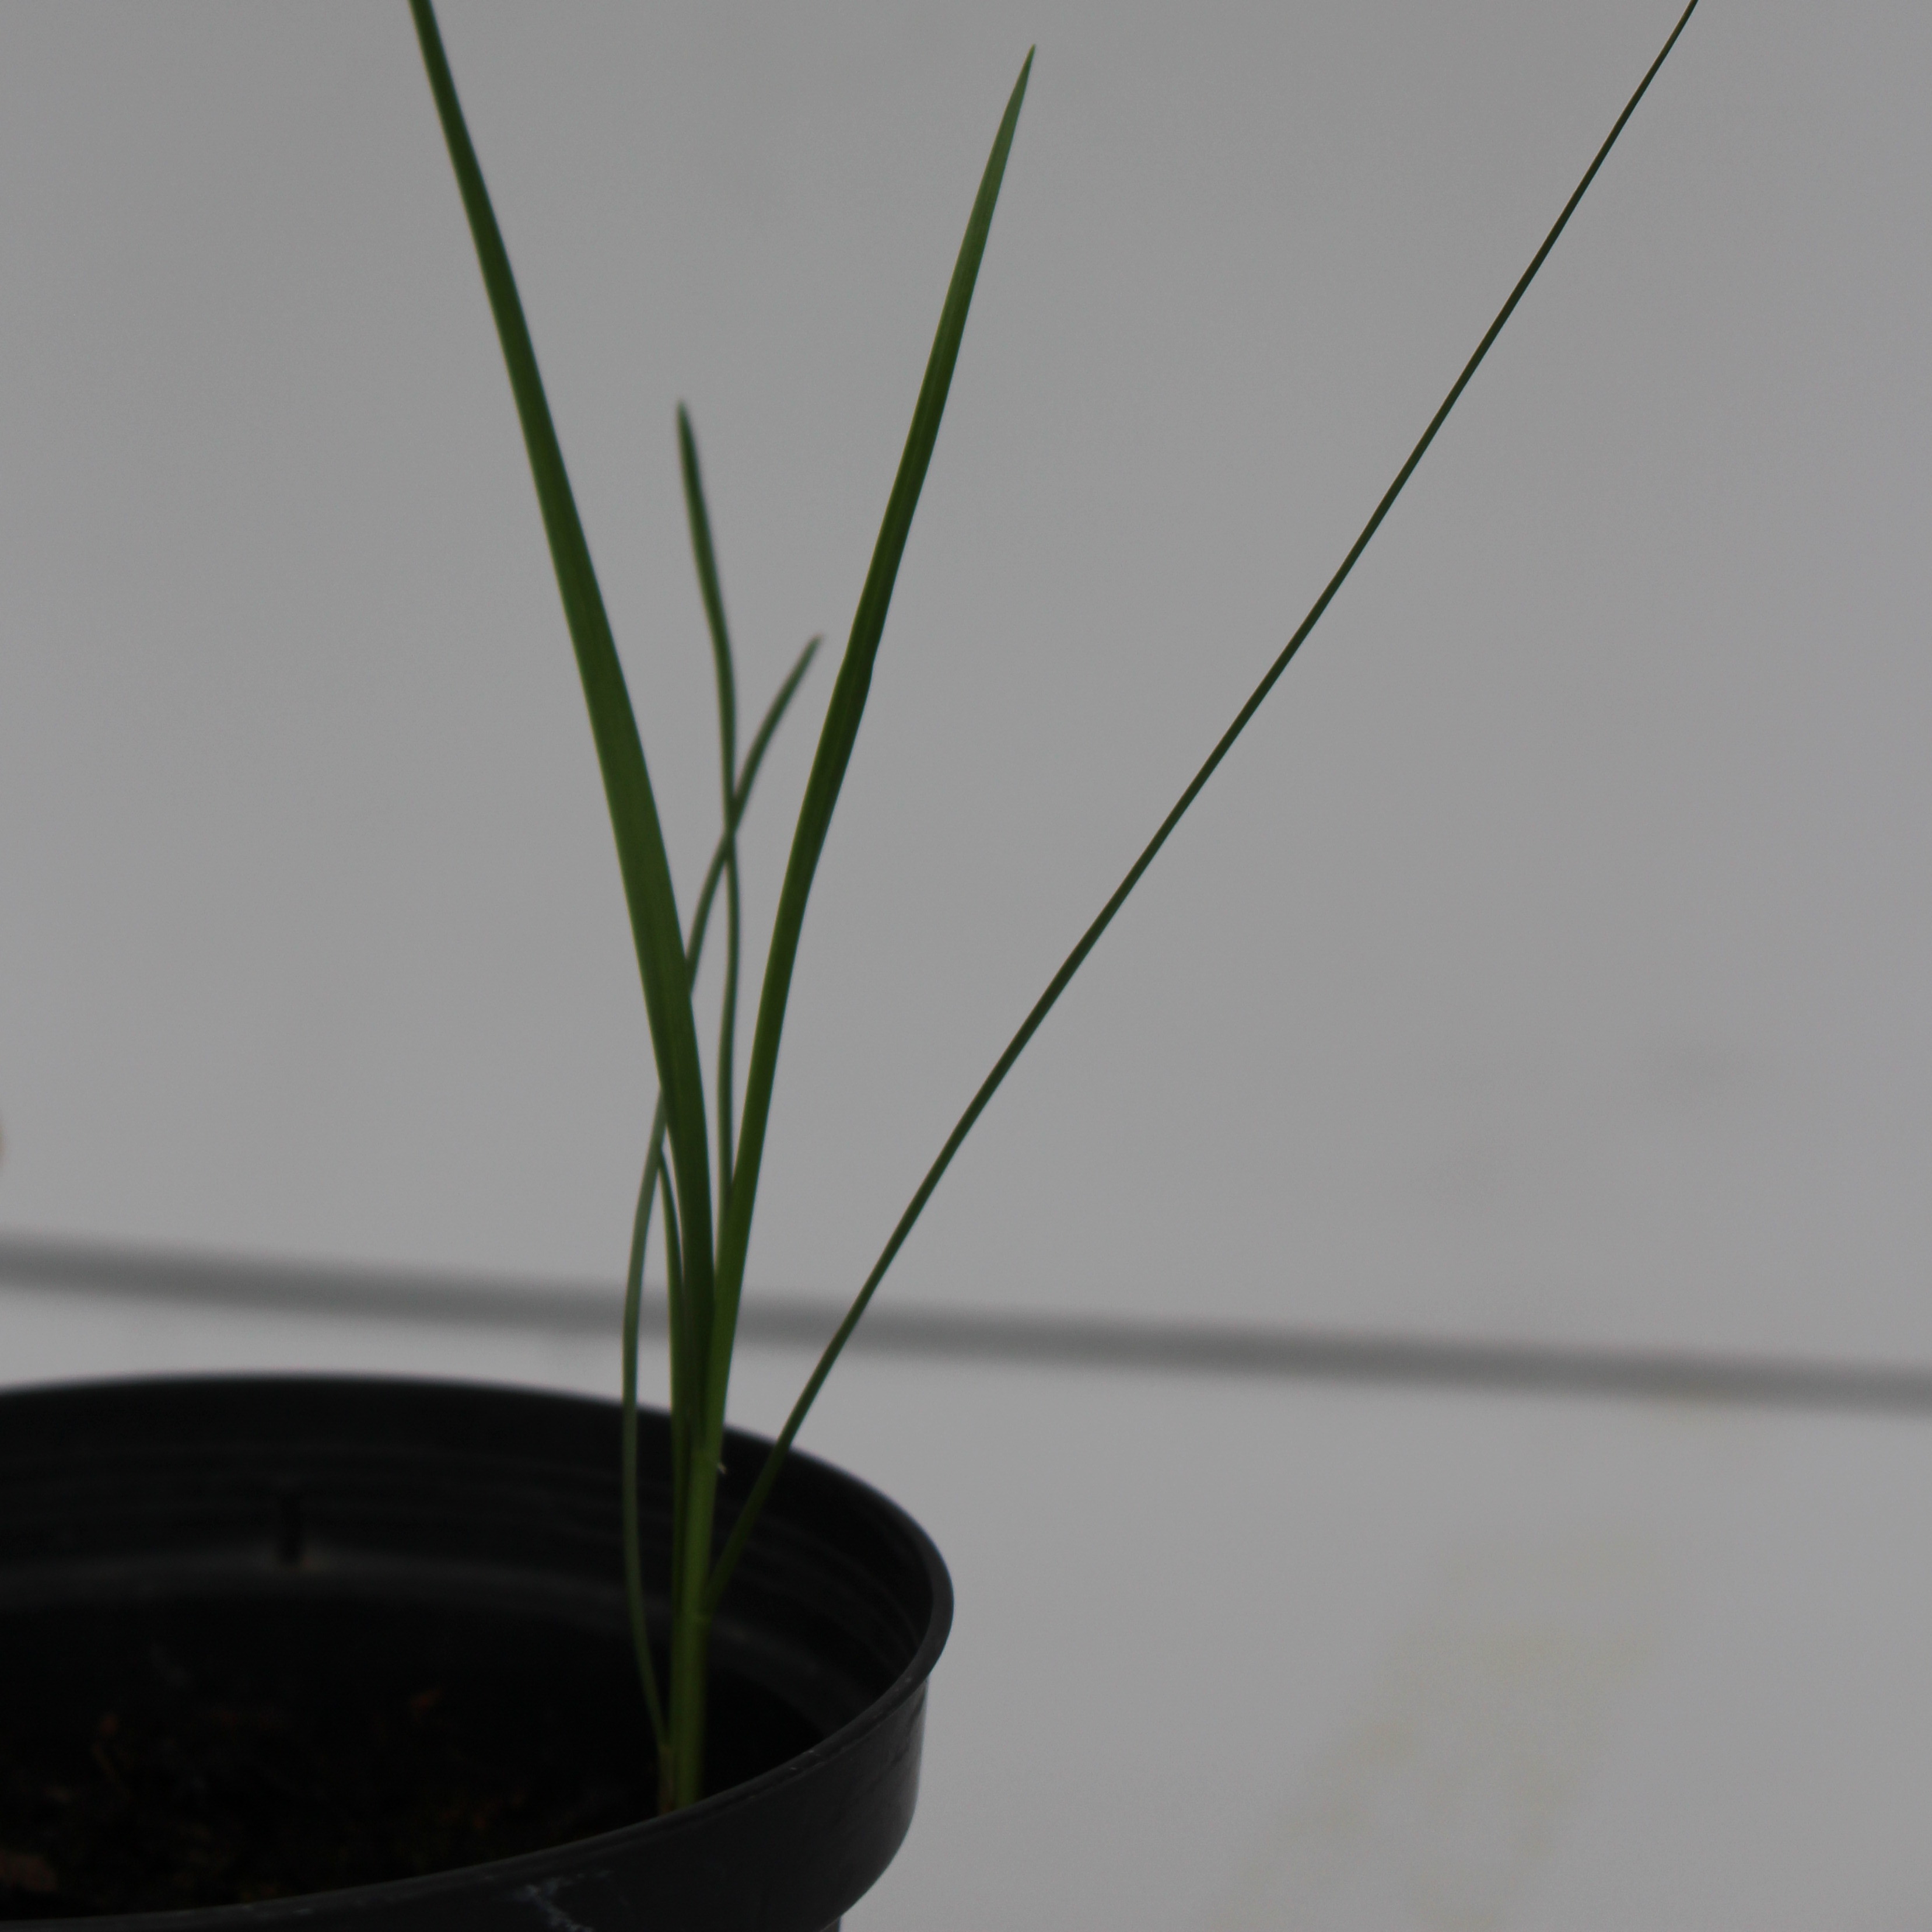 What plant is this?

Lolium multiflorum
